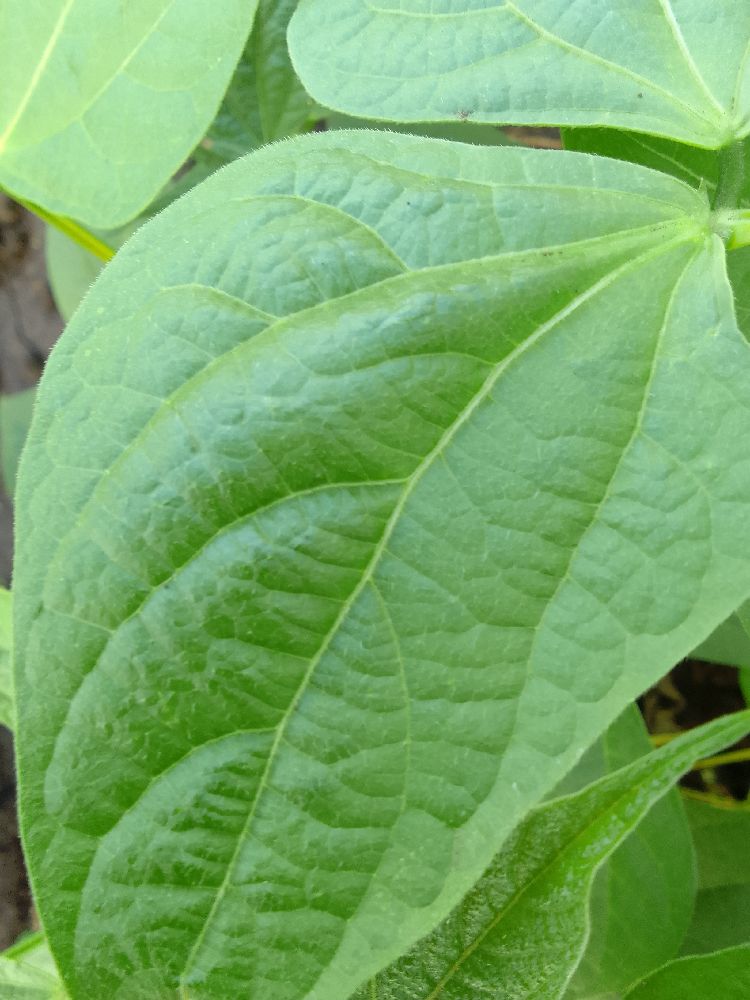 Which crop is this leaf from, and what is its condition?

common bean, healthy
